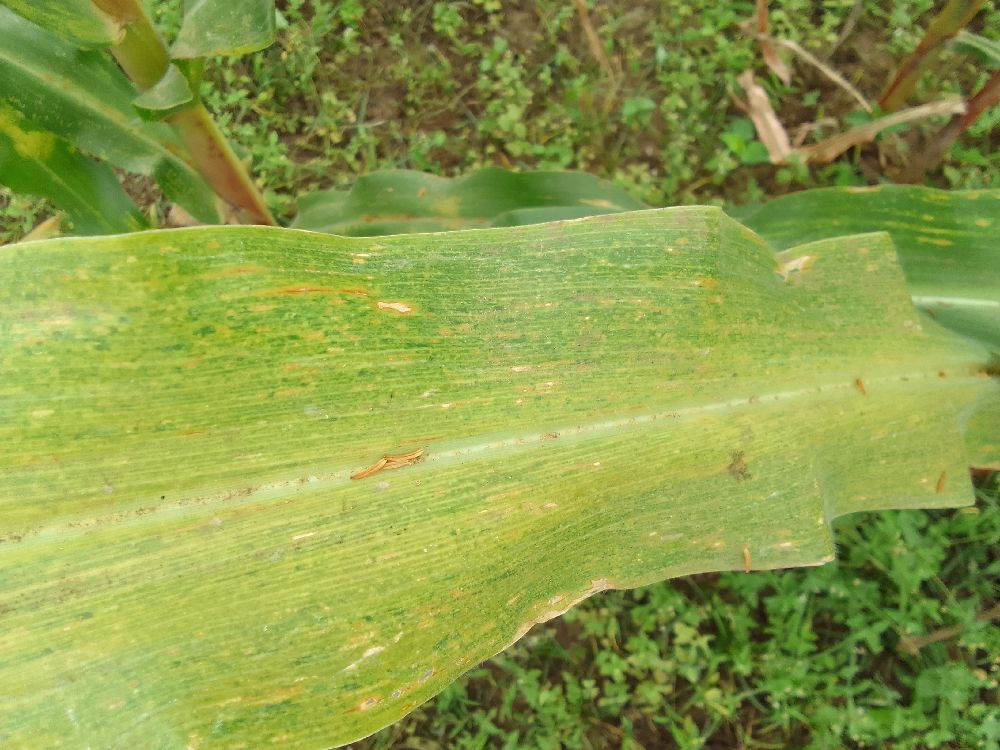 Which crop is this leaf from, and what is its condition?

maize, maize lethal necrosis
